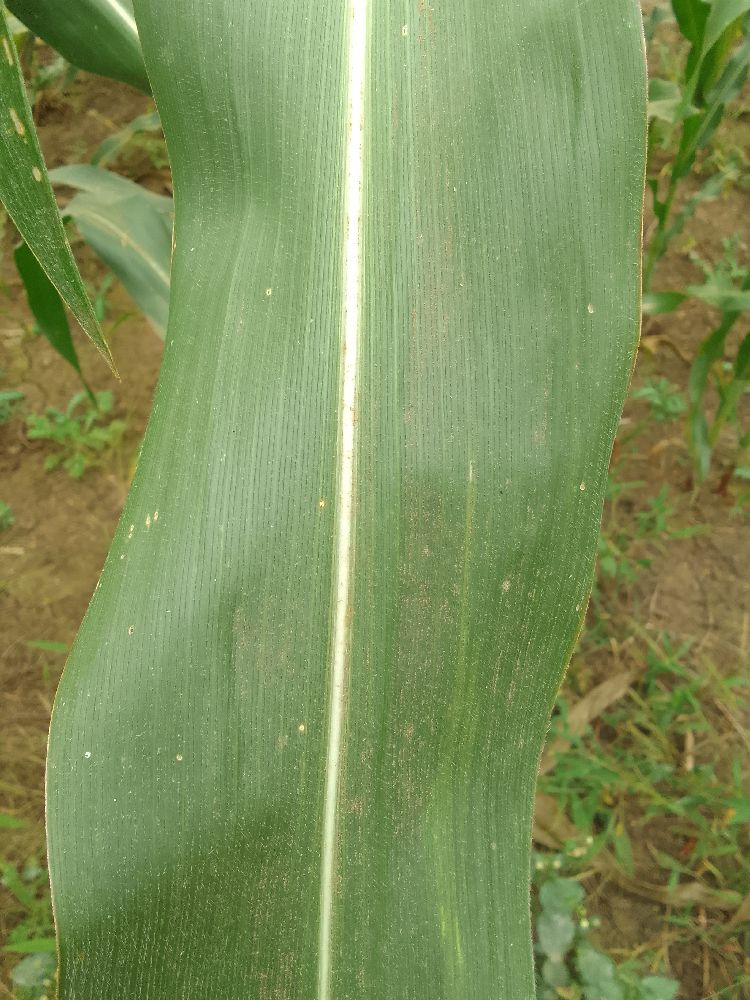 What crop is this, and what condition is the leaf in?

maize, healthy
